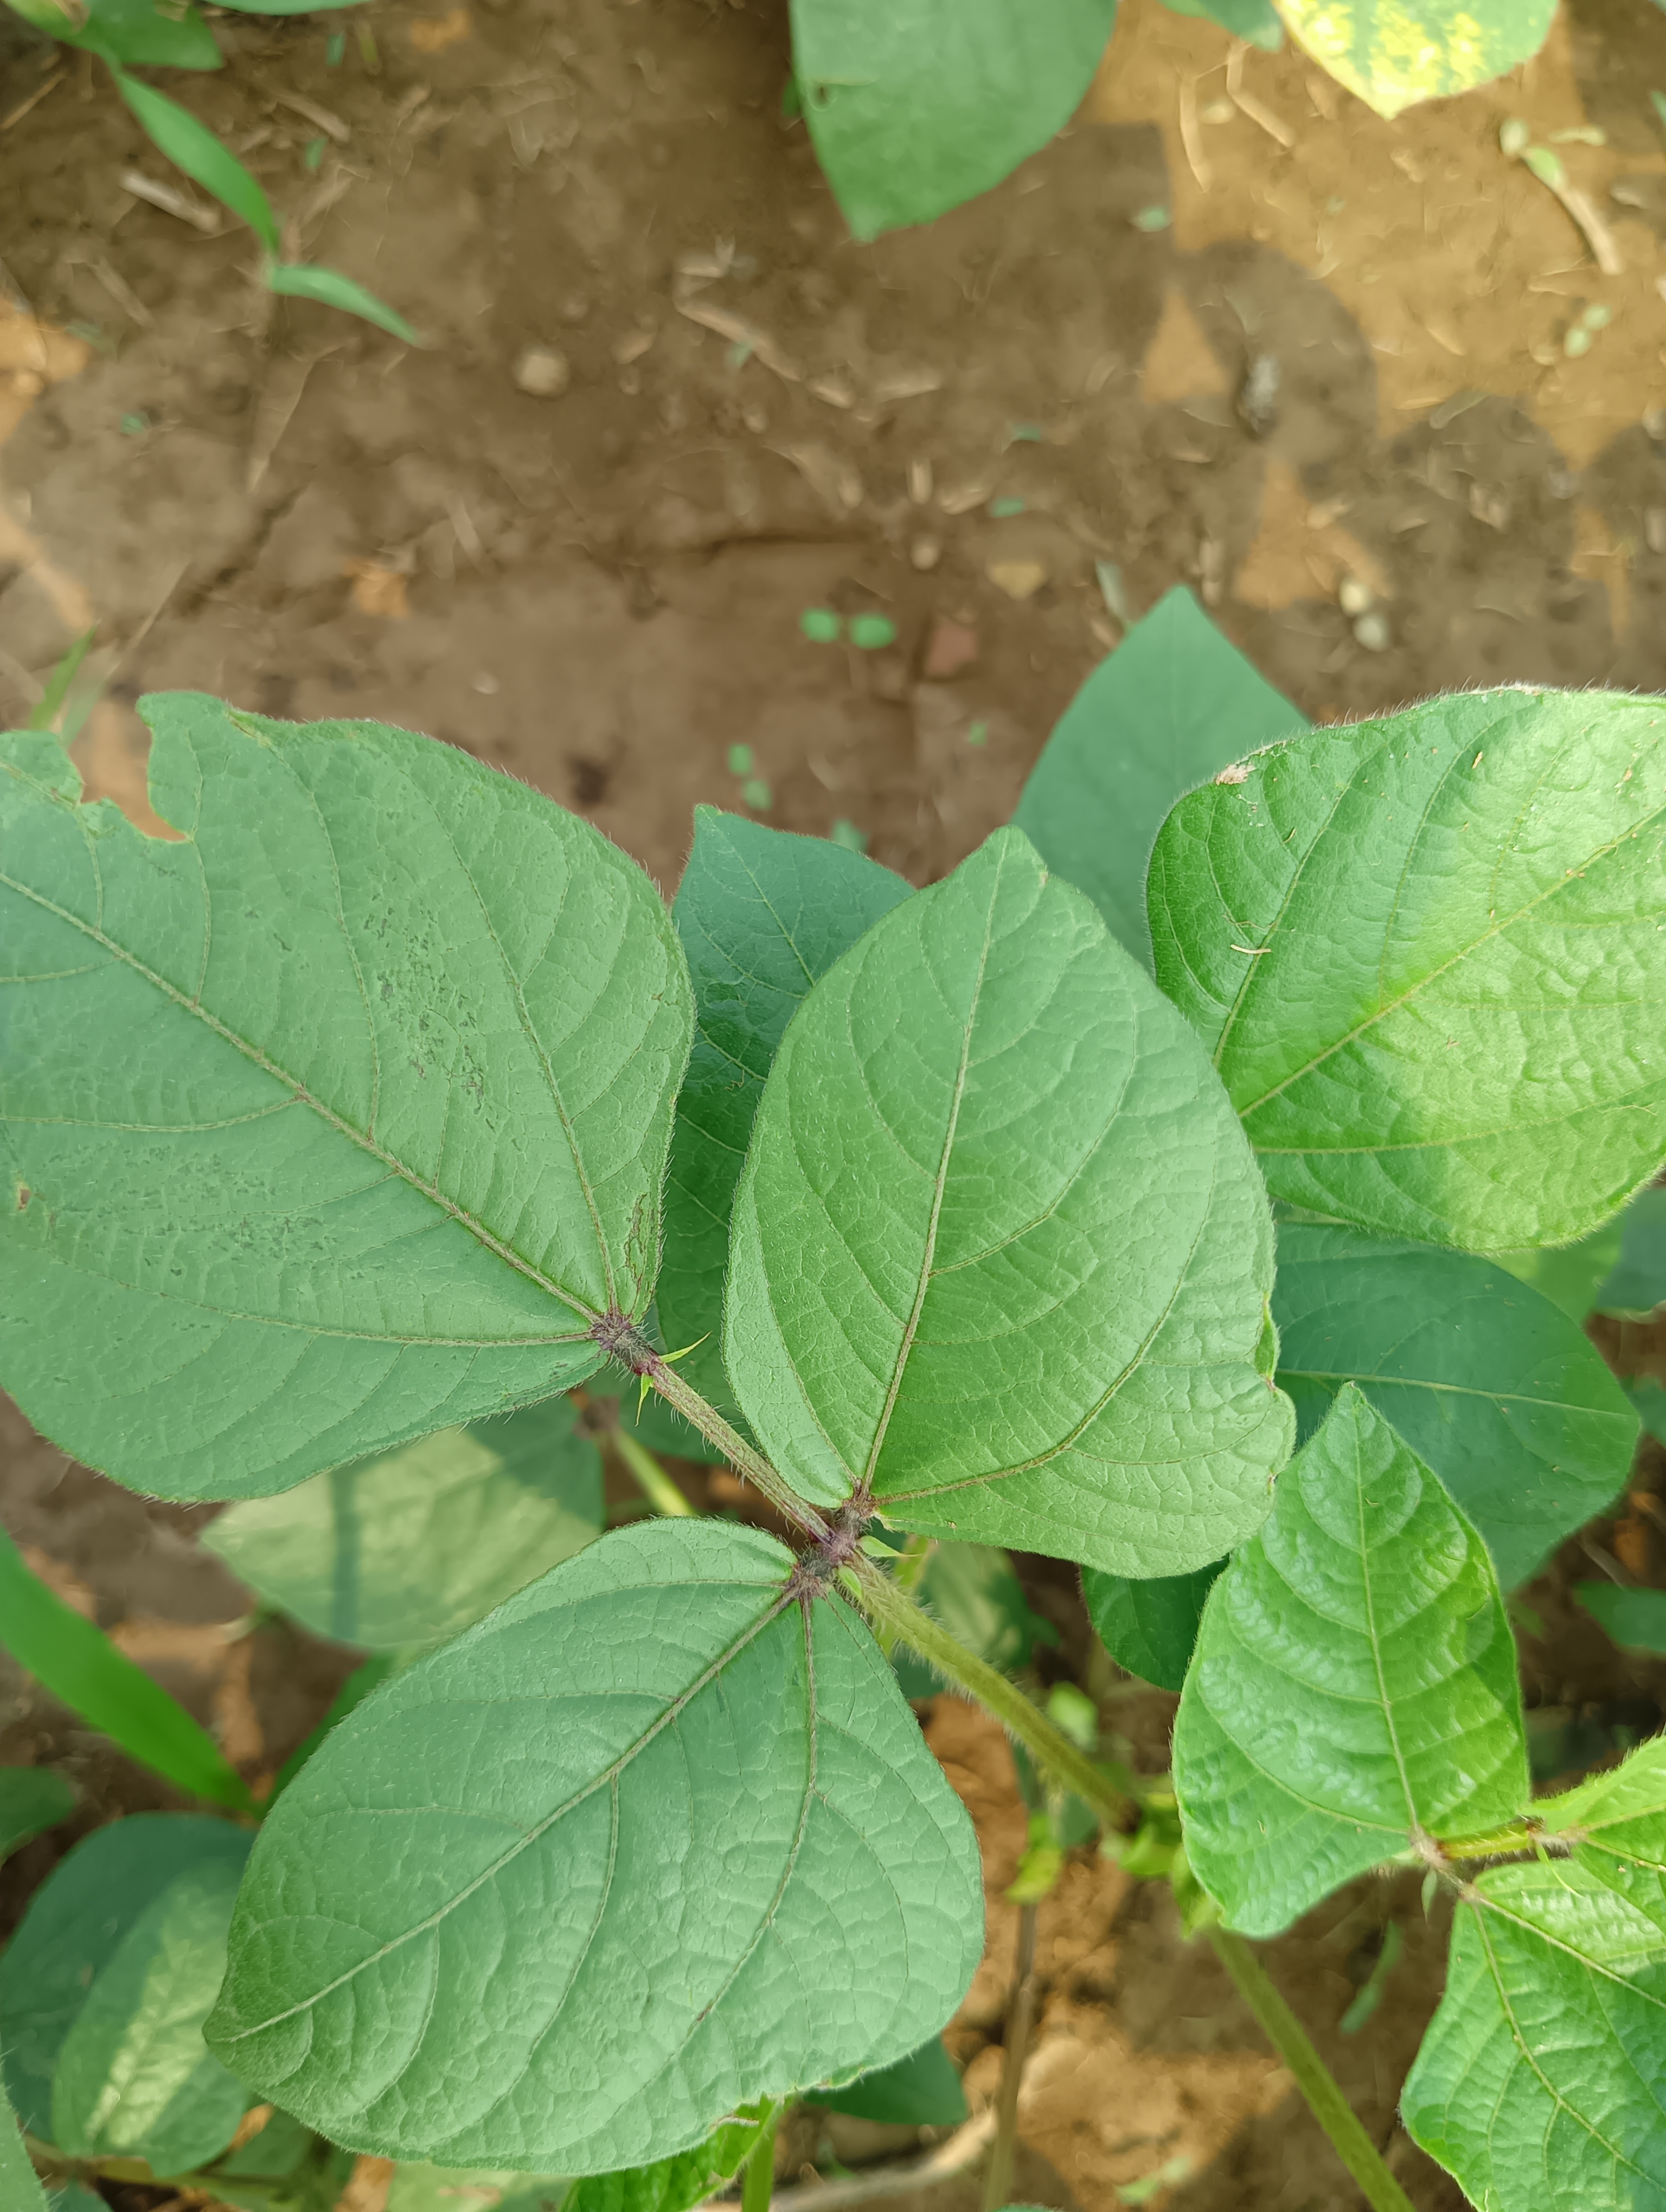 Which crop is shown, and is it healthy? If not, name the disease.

mungbean, healthy
